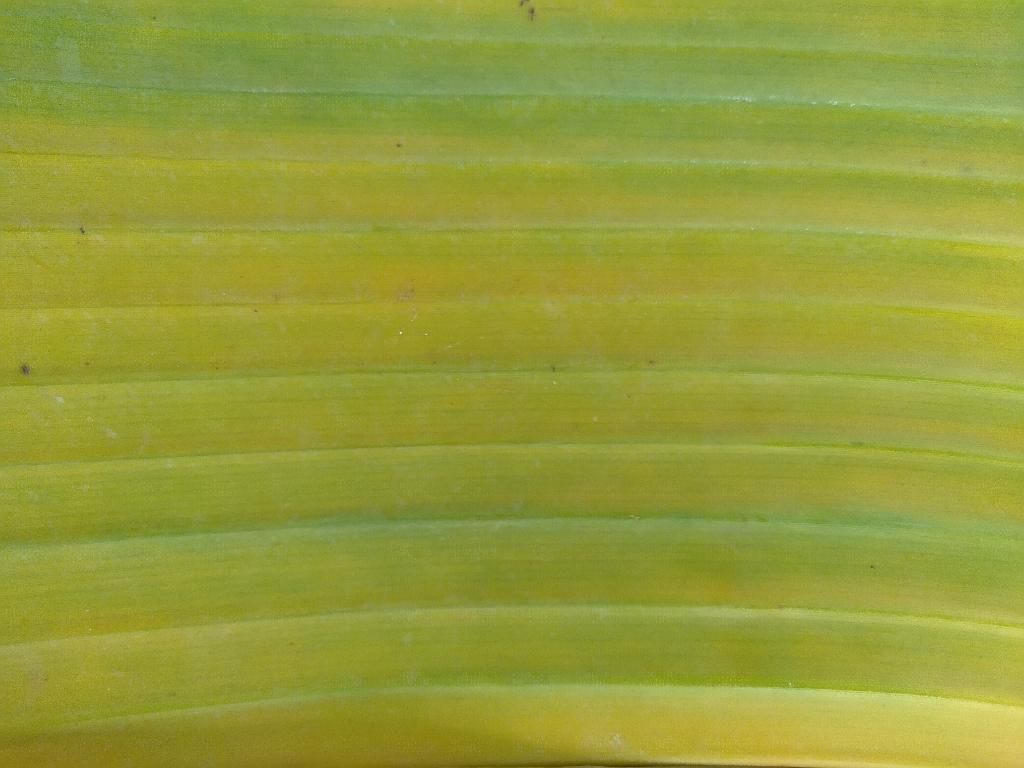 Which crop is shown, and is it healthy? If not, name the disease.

banana, fusarium wilt race 1
